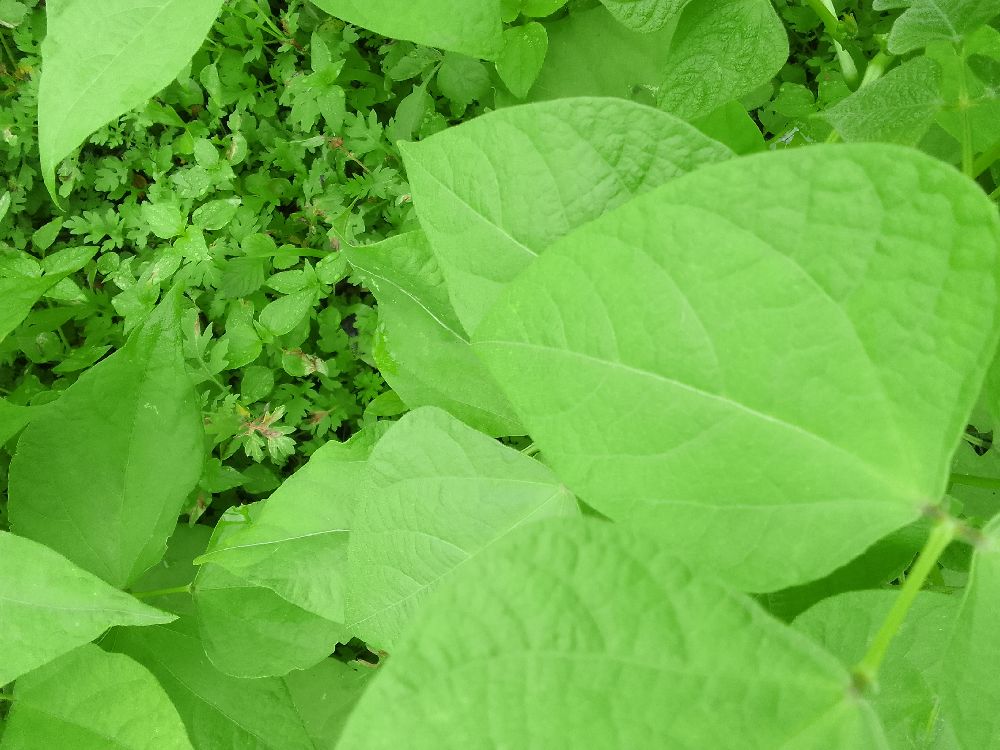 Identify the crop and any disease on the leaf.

common bean, healthy
